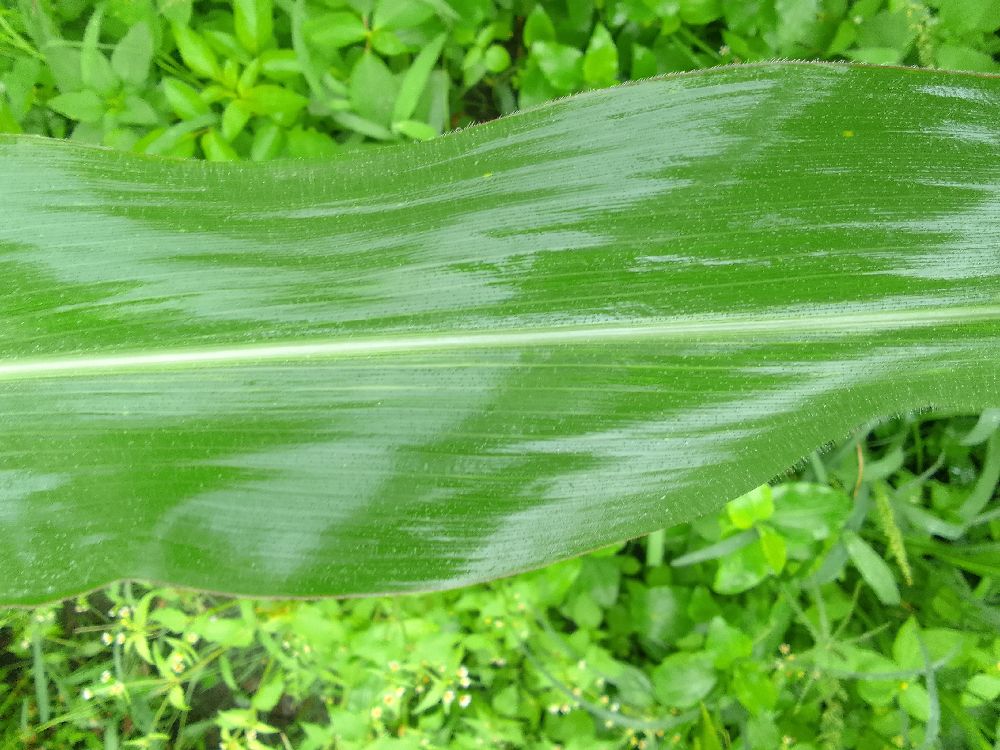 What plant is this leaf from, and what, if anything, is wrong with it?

maize, healthy
